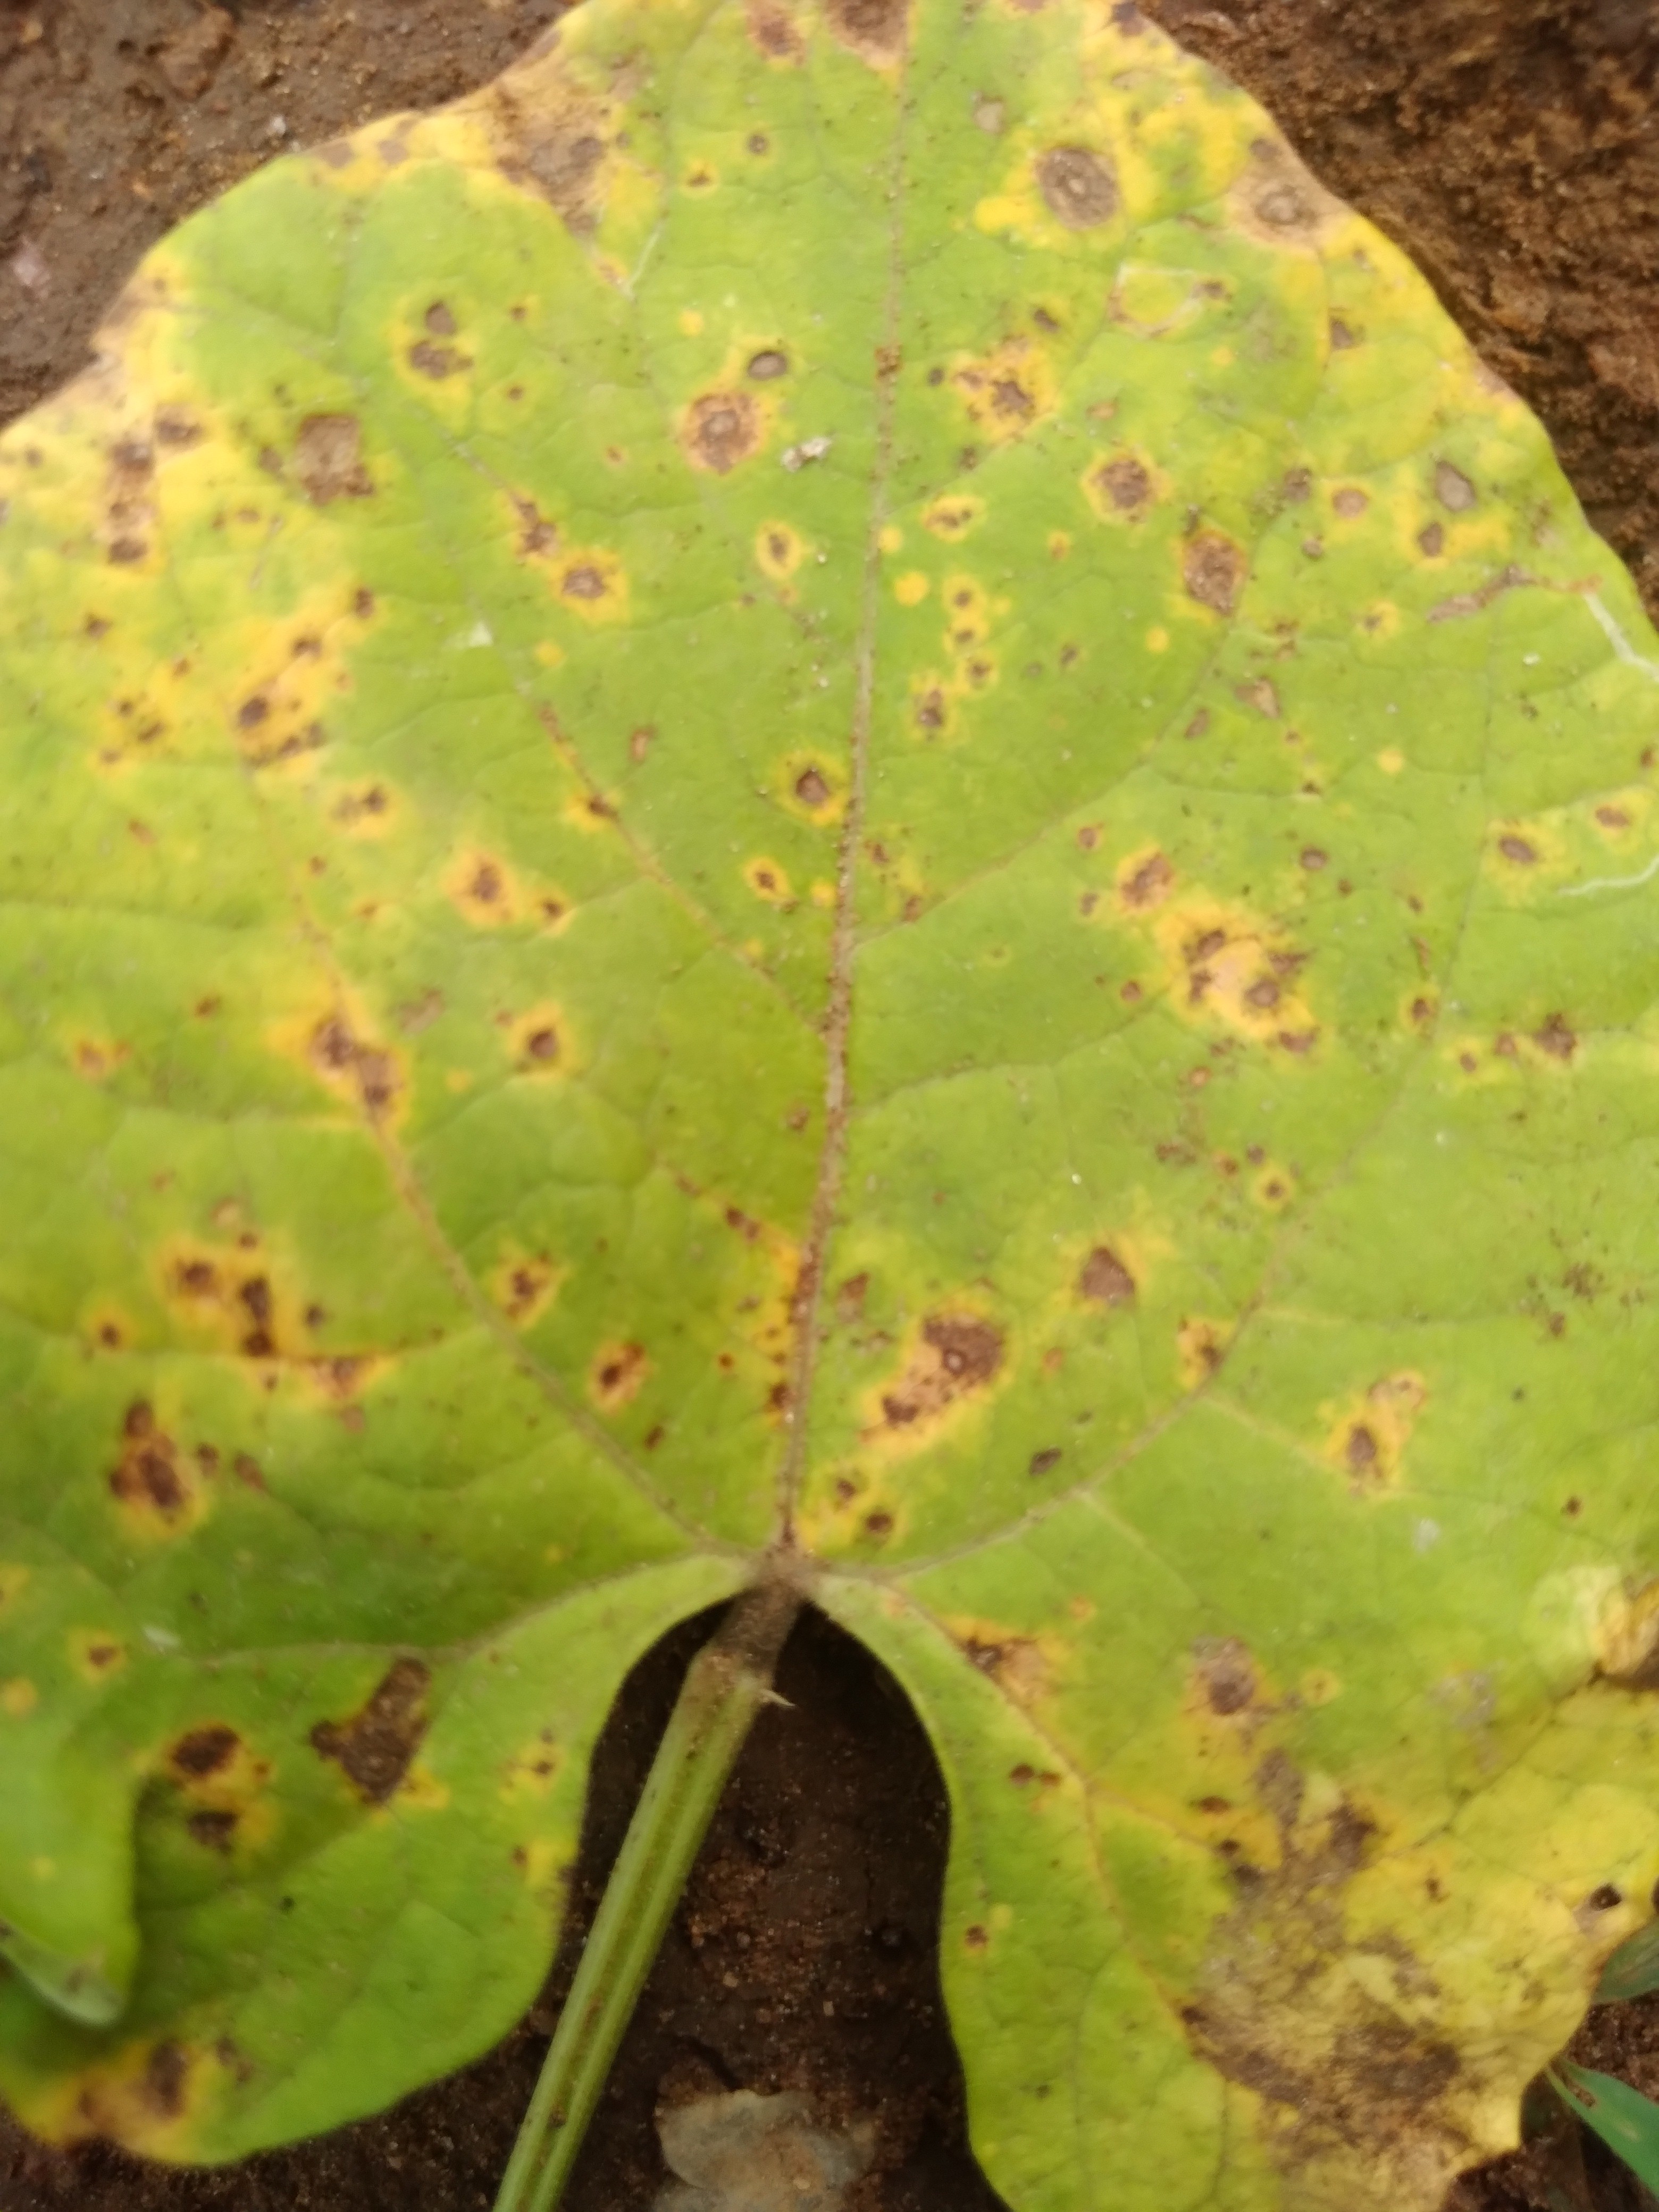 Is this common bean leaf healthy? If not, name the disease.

rust
